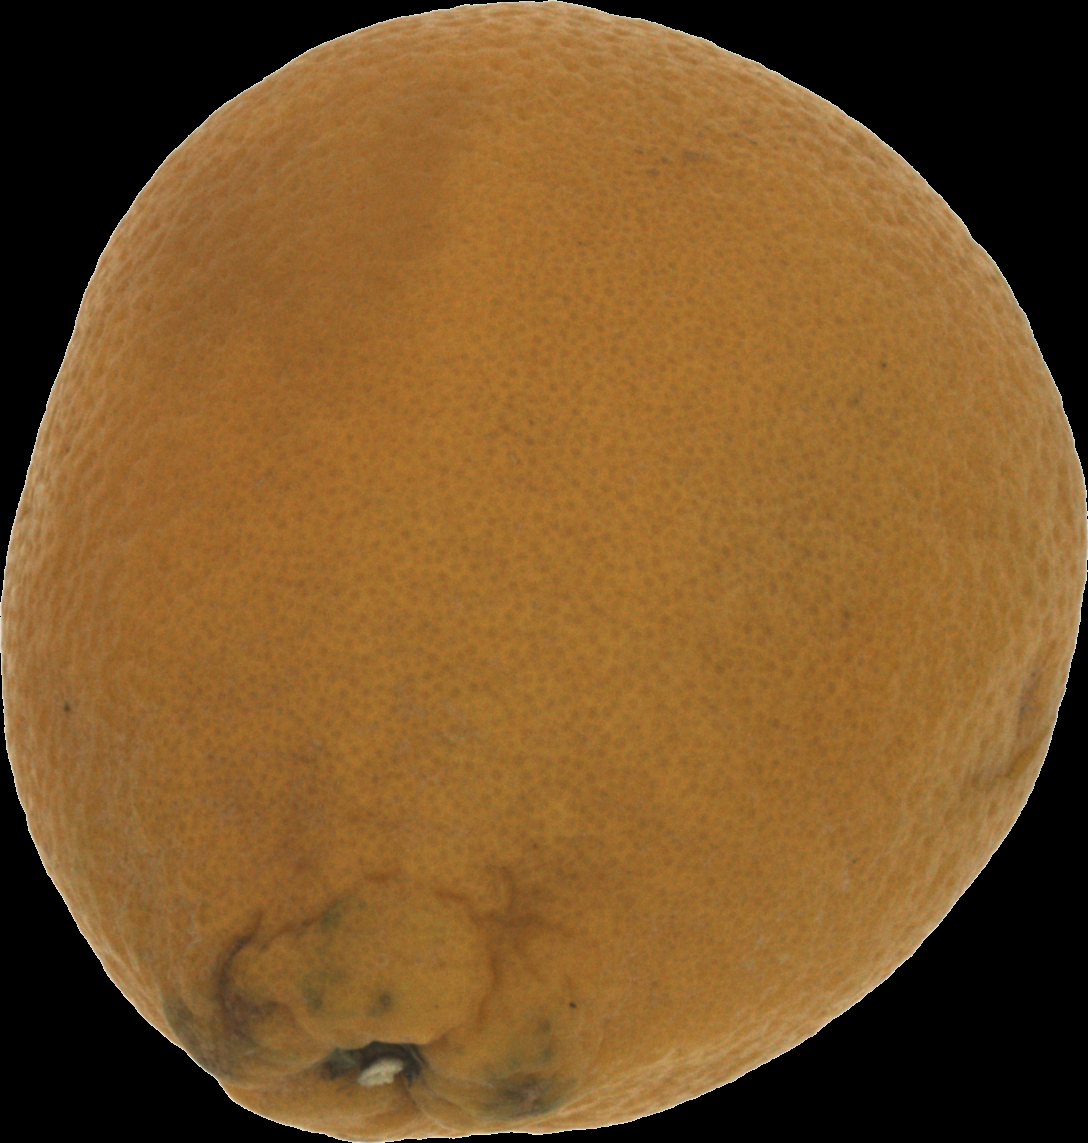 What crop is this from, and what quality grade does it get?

orange, bad
